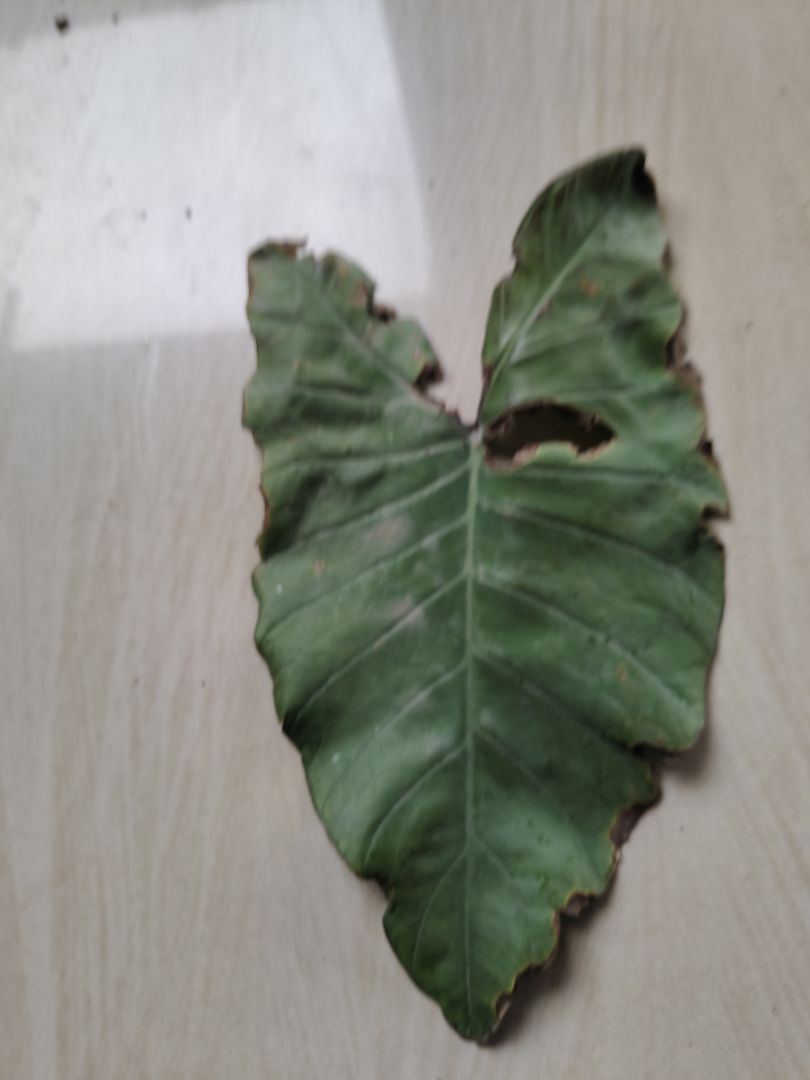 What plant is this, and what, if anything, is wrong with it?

taro, leaf blight
